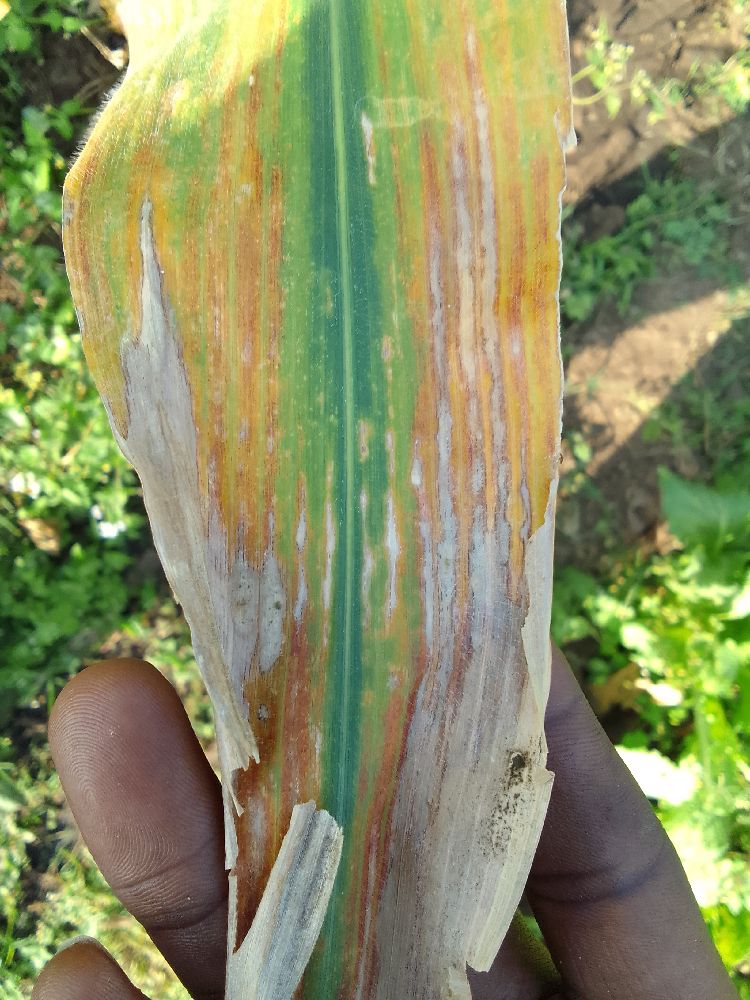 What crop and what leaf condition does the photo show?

maize, maize lethal necrosis
